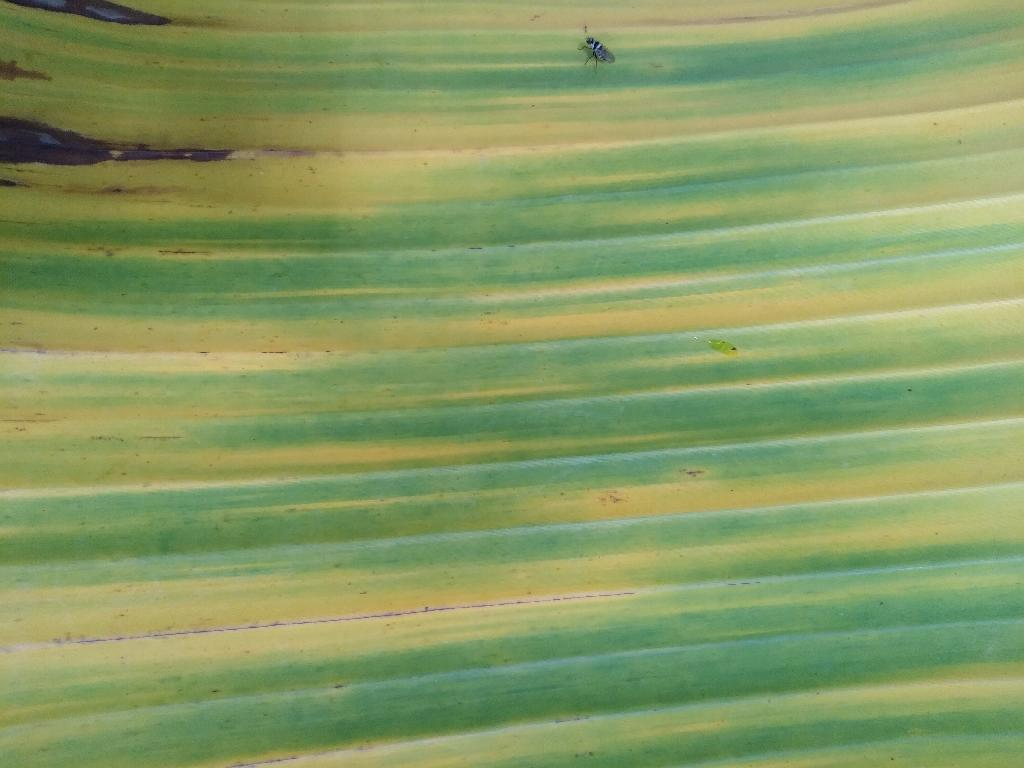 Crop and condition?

banana, fusarium wilt race 1
